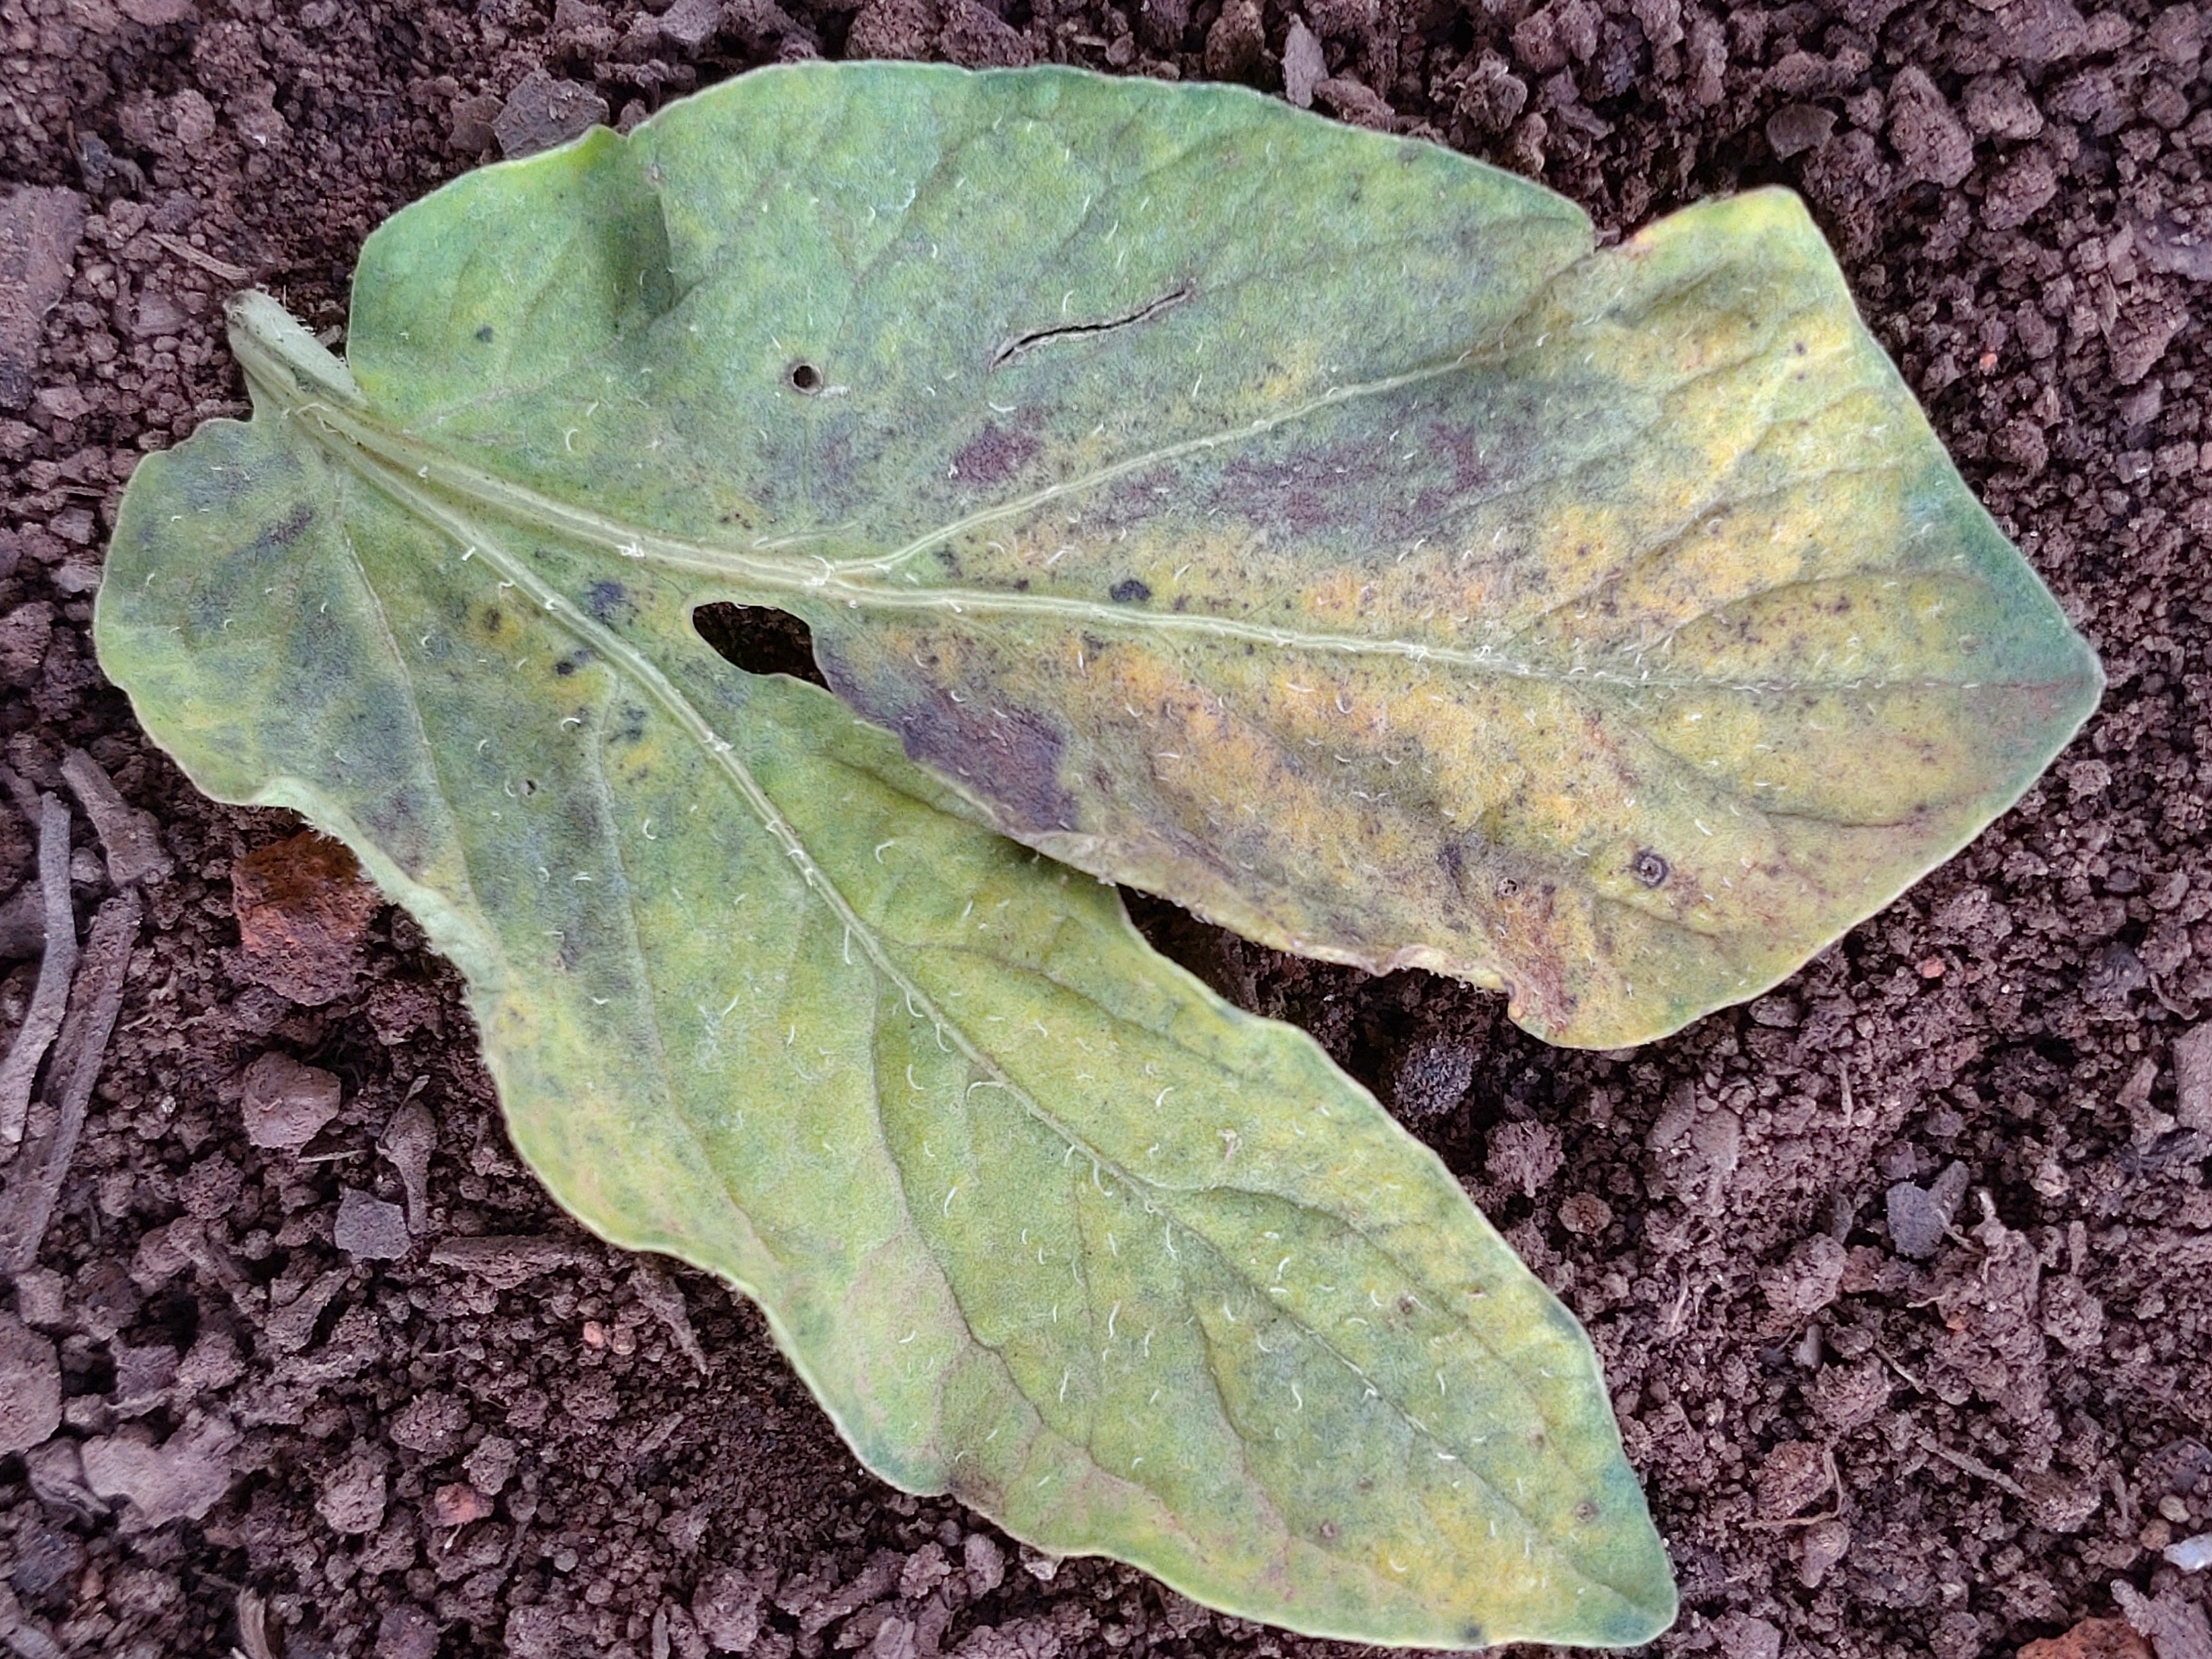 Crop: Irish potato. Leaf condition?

late blight
